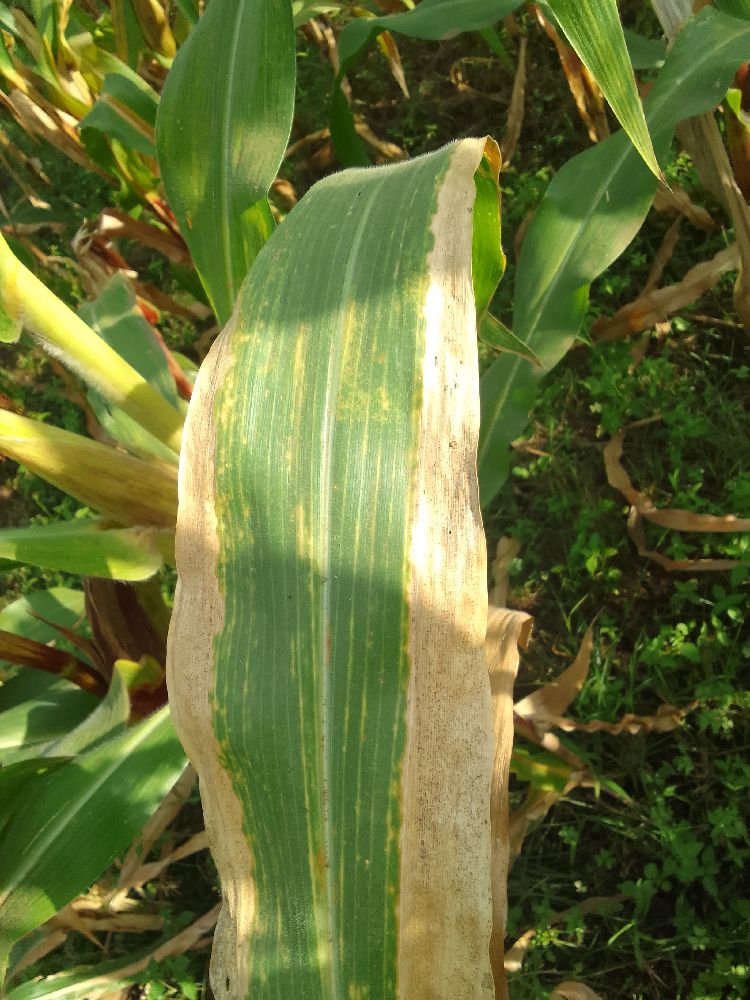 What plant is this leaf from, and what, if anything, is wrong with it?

maize, maize lethal necrosis
